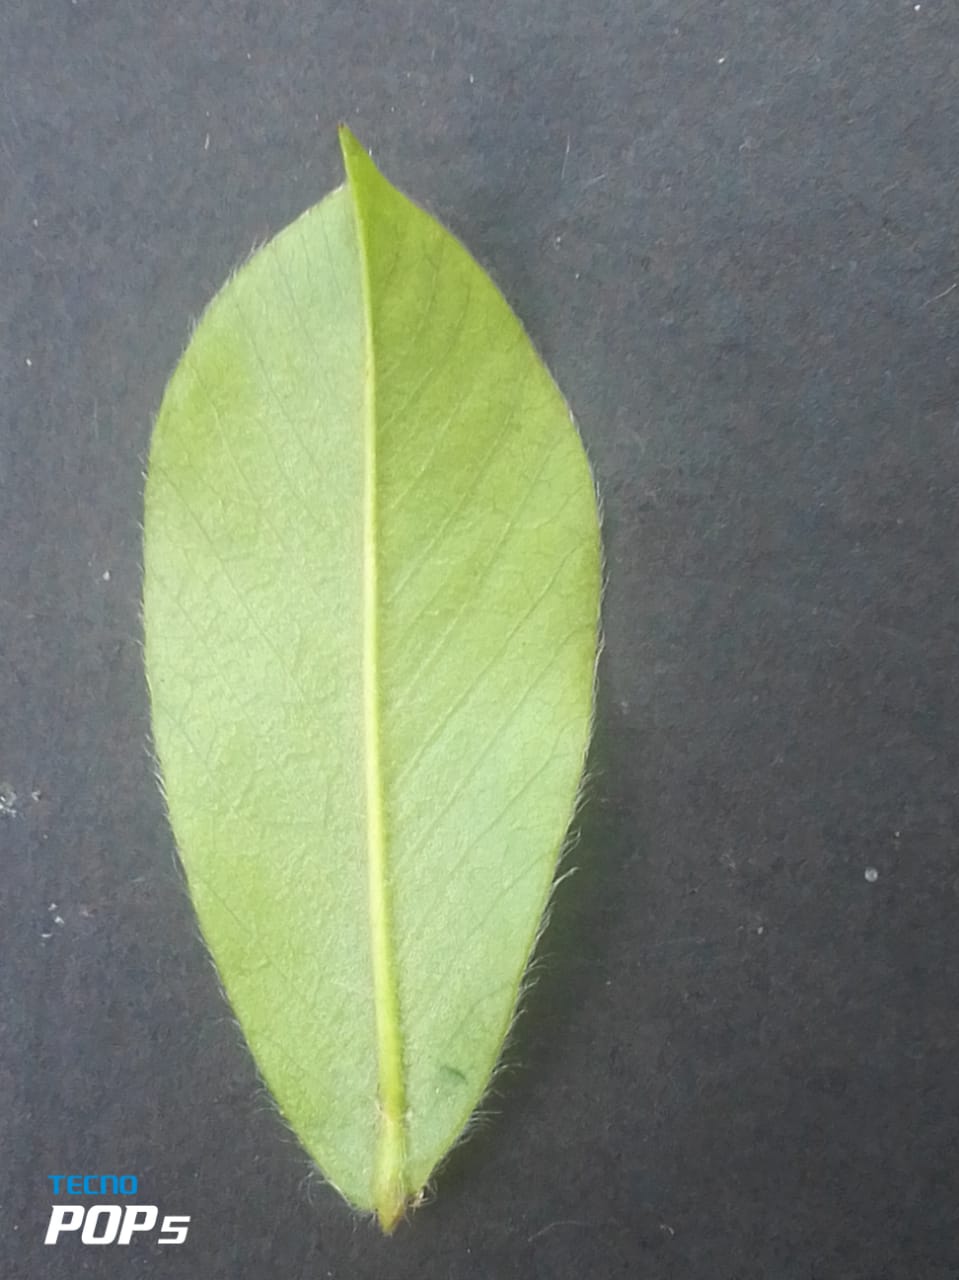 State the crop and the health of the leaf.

peanut, healthy leaves
